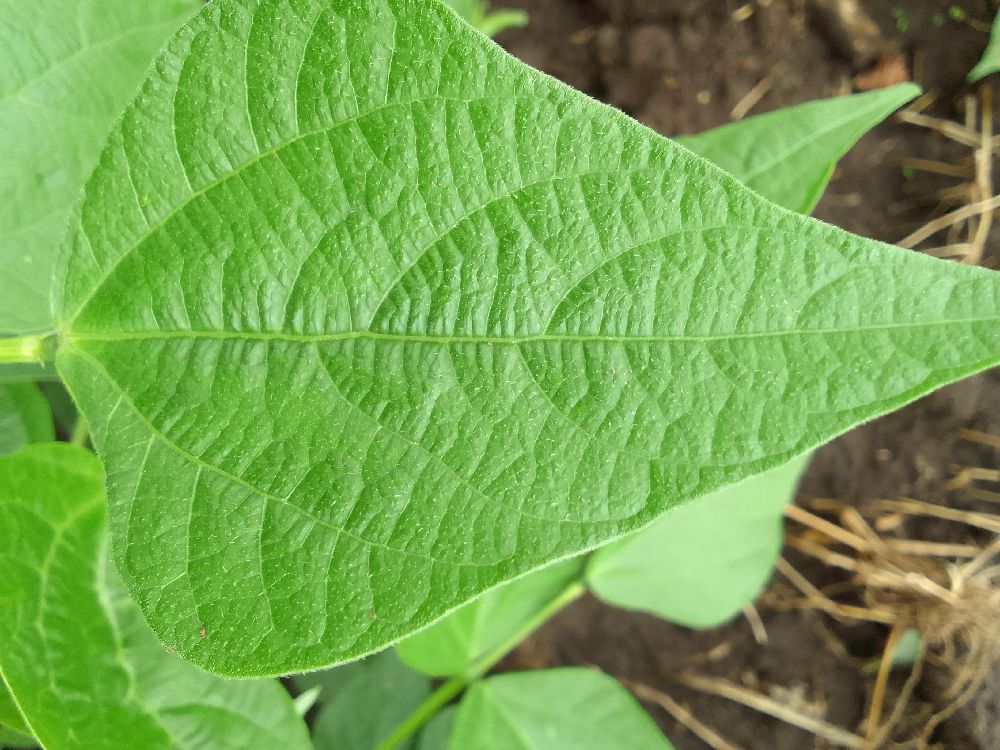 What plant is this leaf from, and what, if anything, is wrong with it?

common bean, healthy
